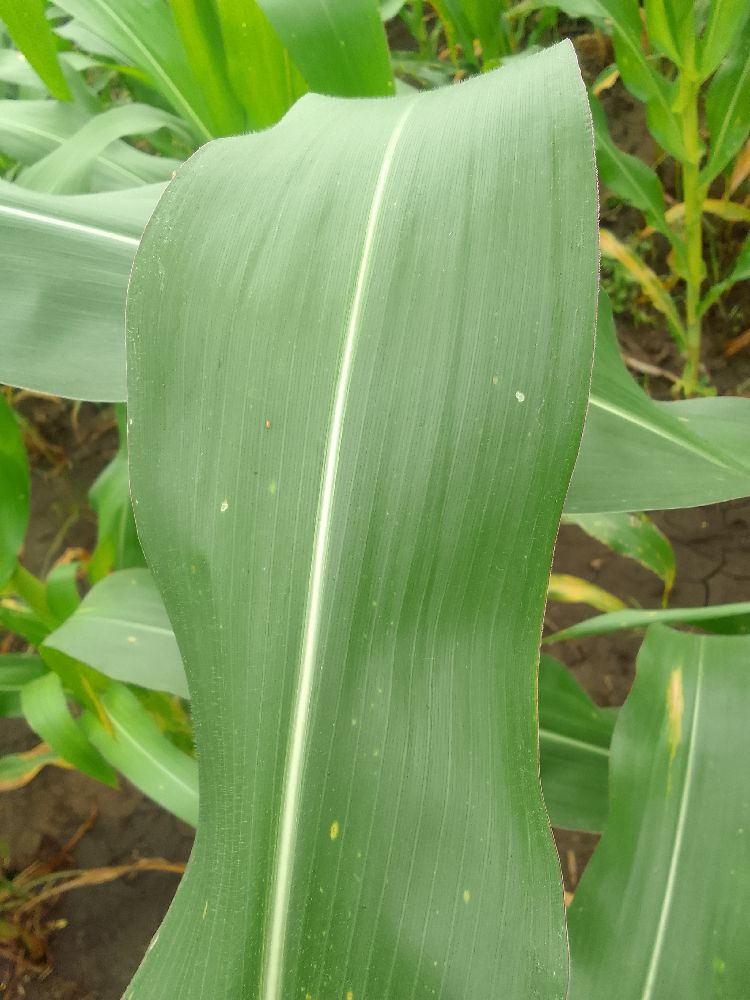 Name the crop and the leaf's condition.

maize, healthy
